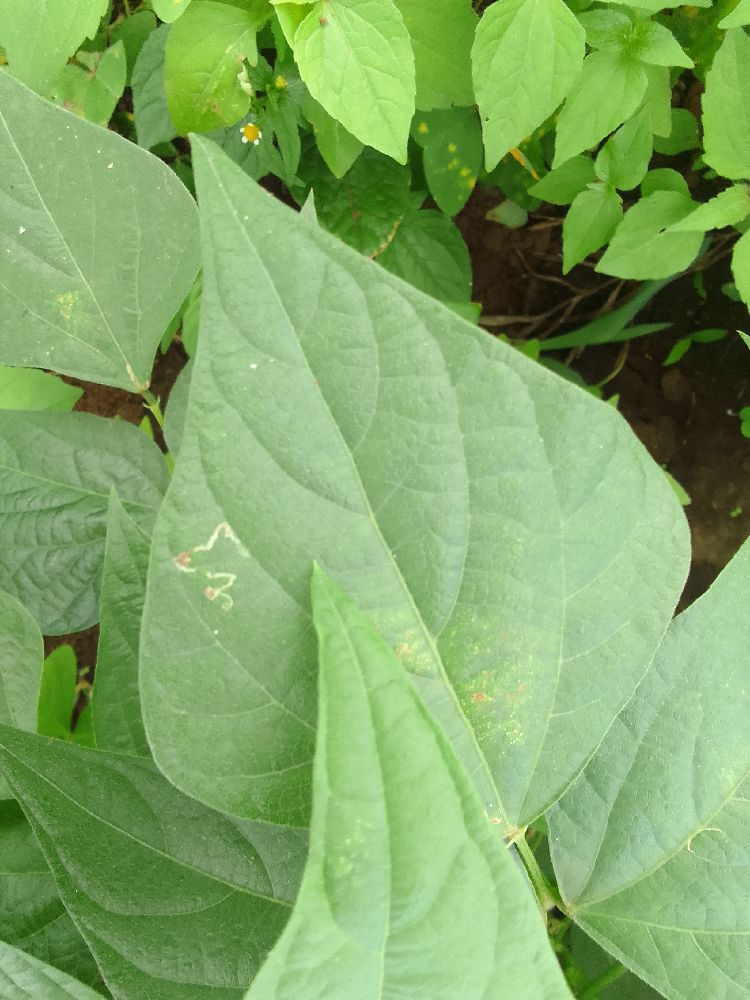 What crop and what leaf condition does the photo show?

common bean, healthy
